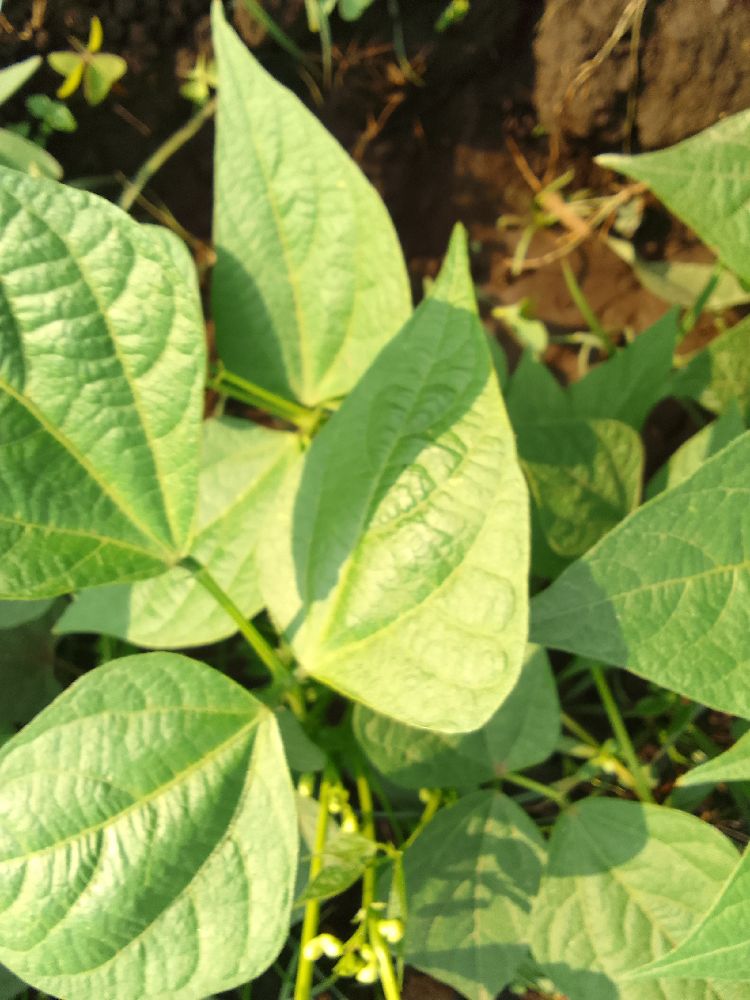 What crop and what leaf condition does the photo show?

common bean, healthy
